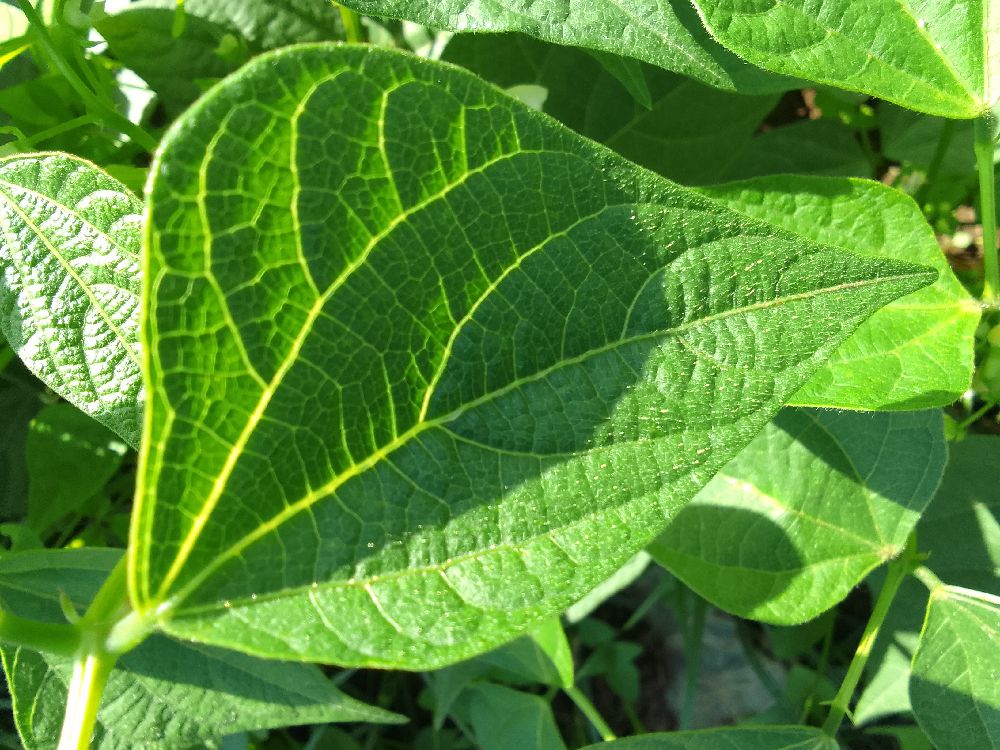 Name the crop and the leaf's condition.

common bean, healthy
